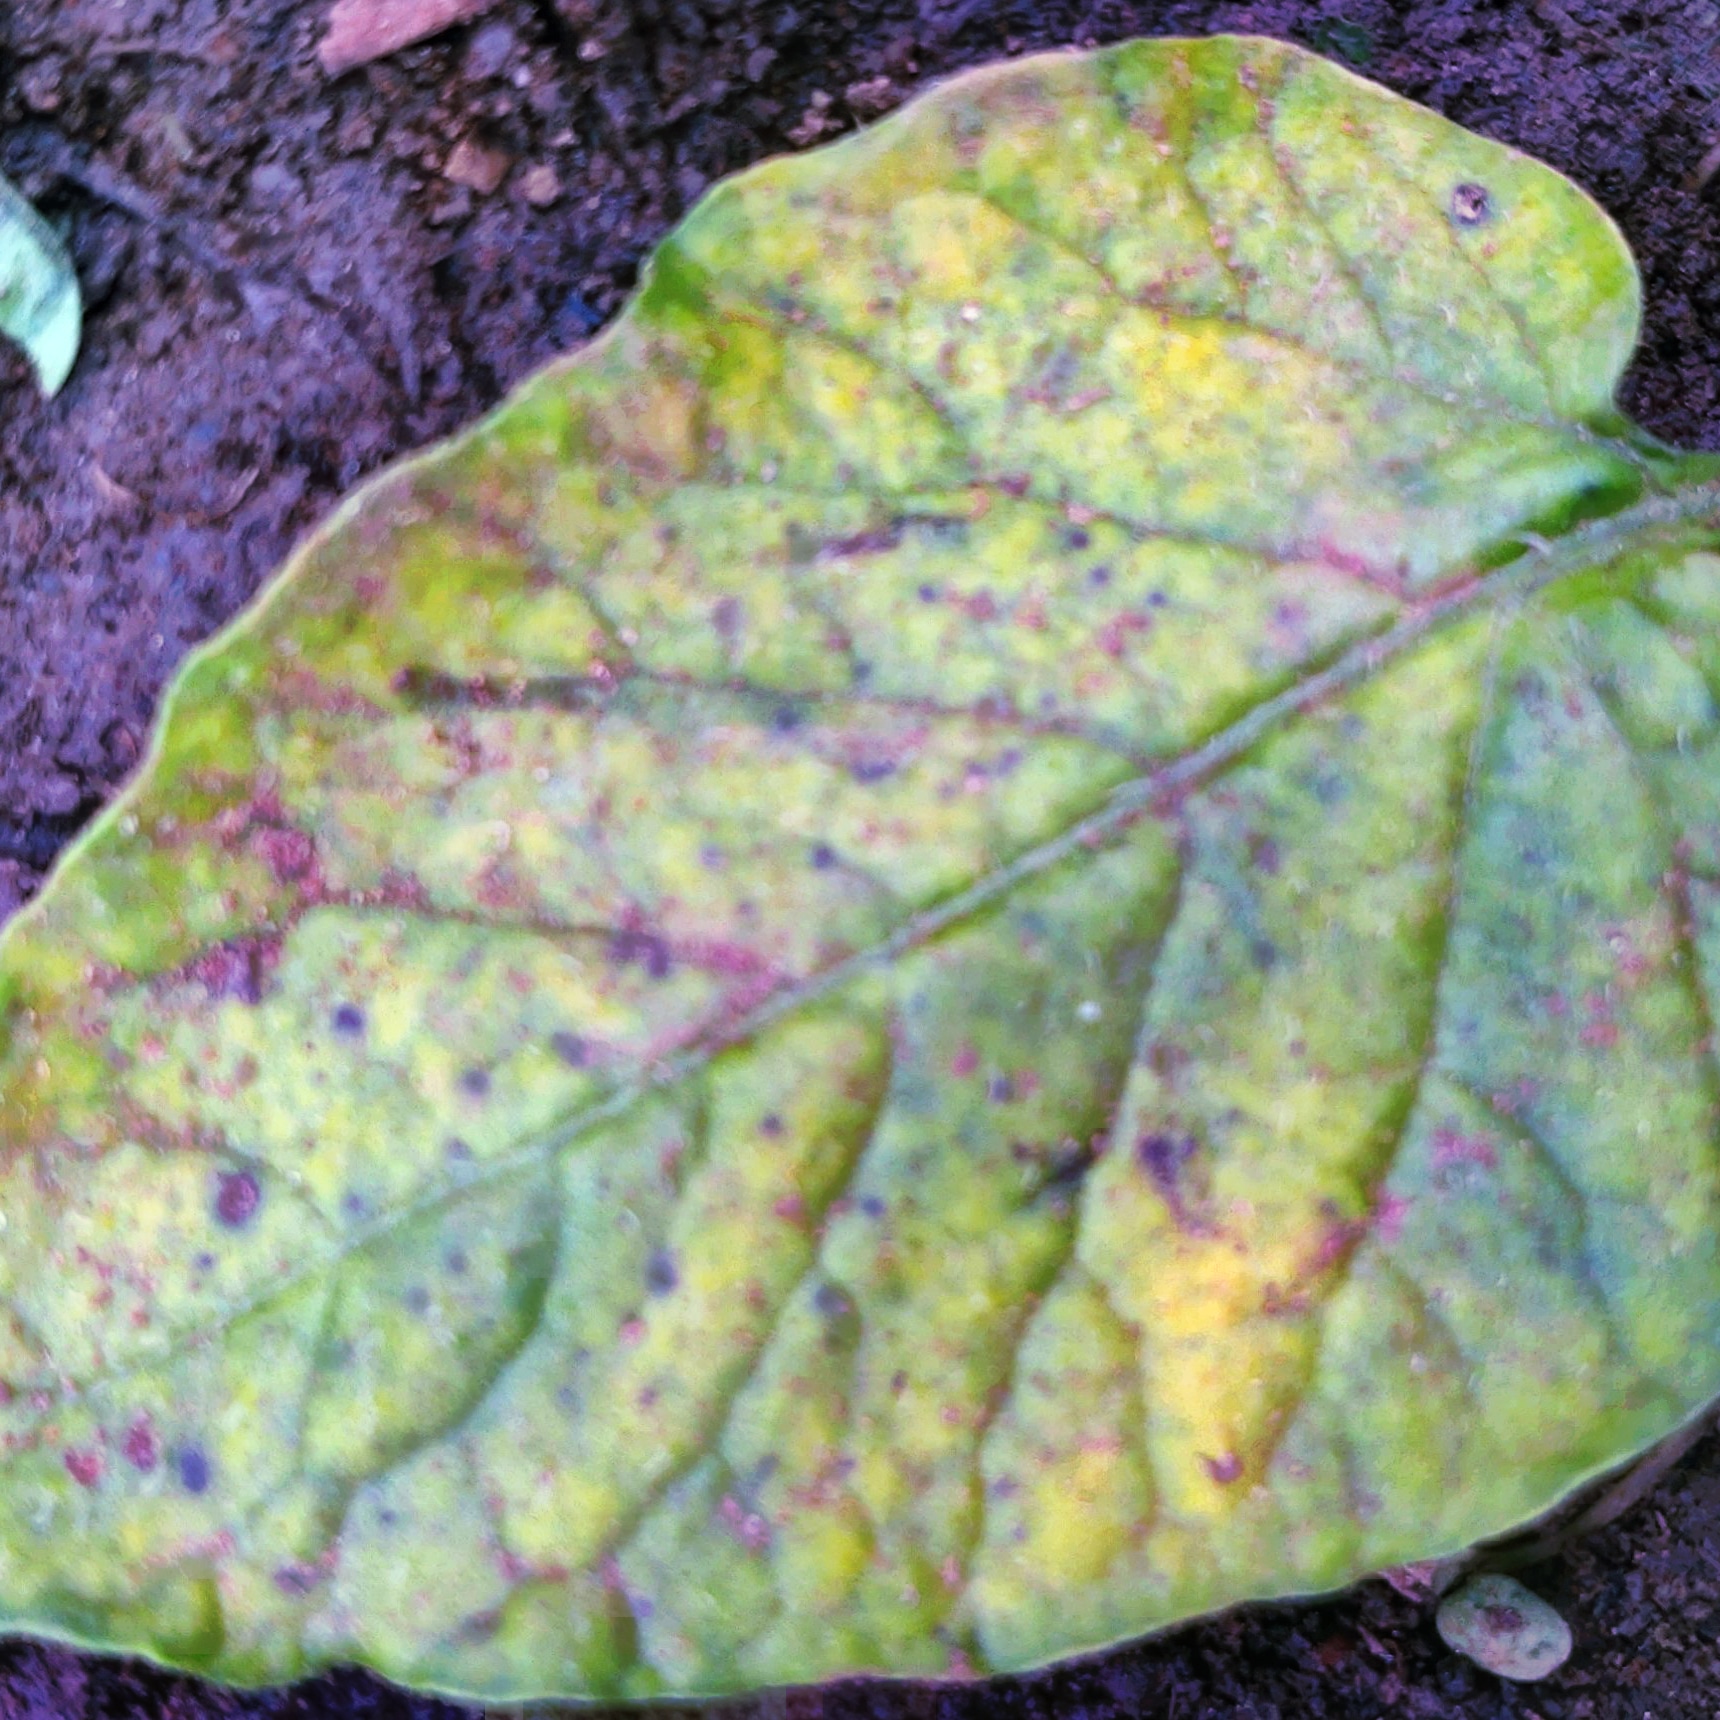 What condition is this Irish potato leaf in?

late blight
